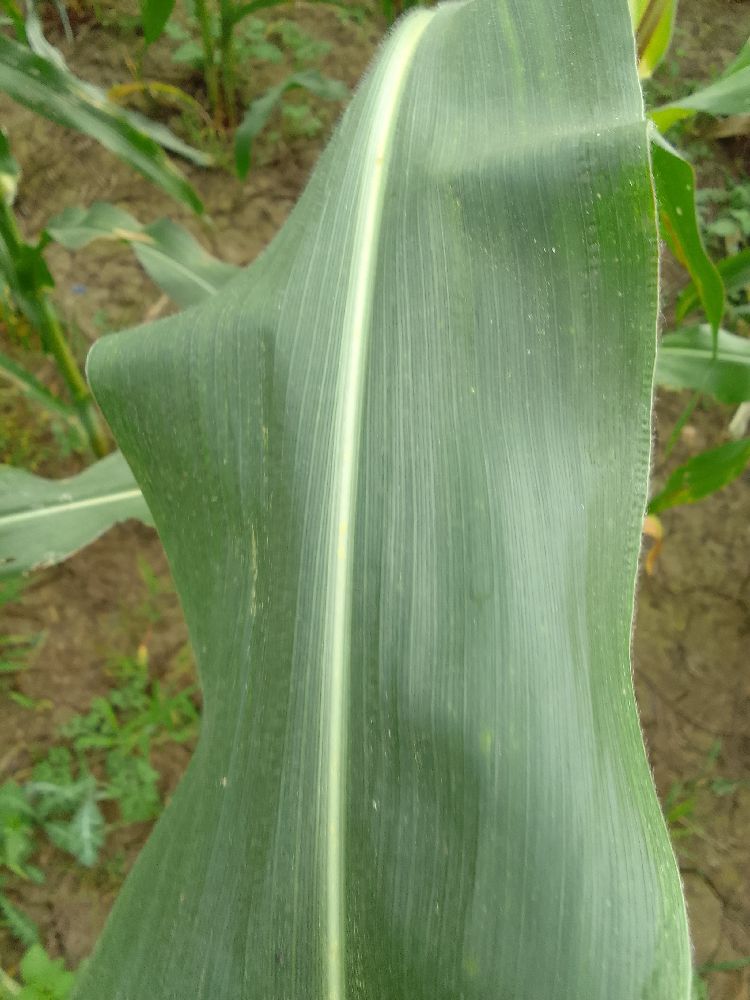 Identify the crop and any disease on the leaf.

maize, healthy
